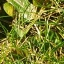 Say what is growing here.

structured weed
